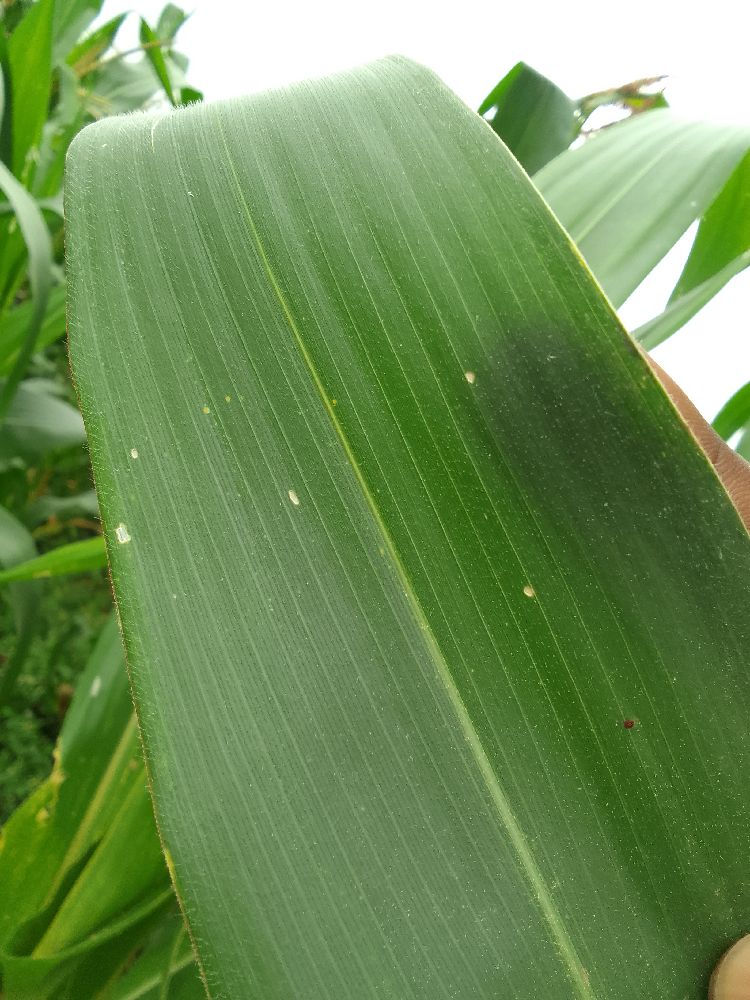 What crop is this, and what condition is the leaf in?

maize, healthy
